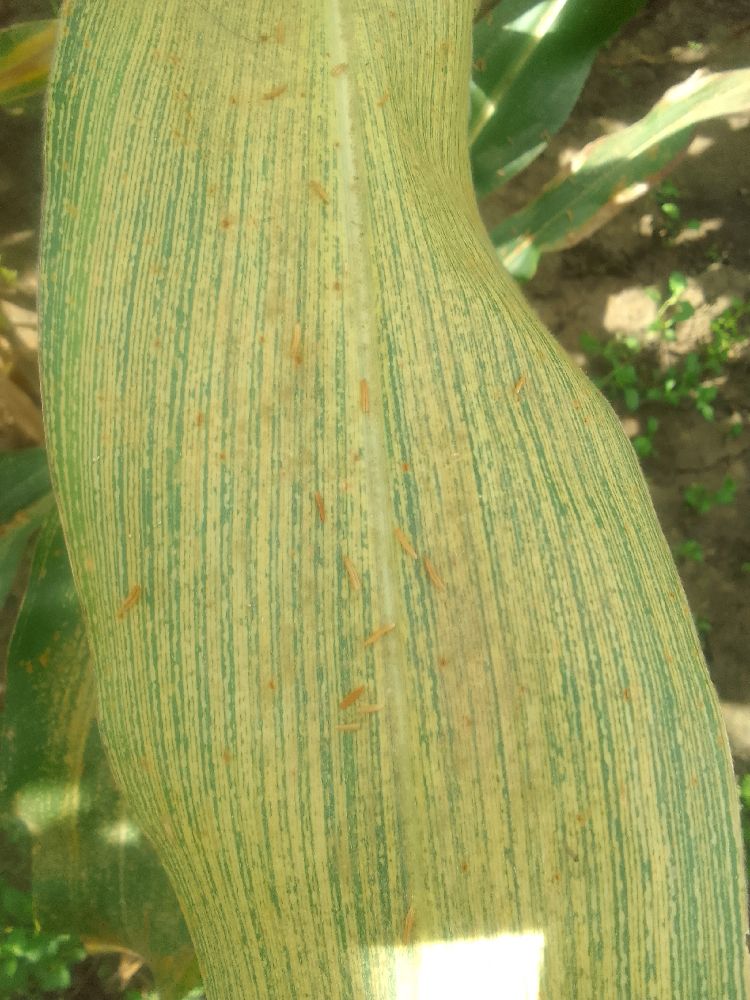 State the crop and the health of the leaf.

maize, maize streak virus
